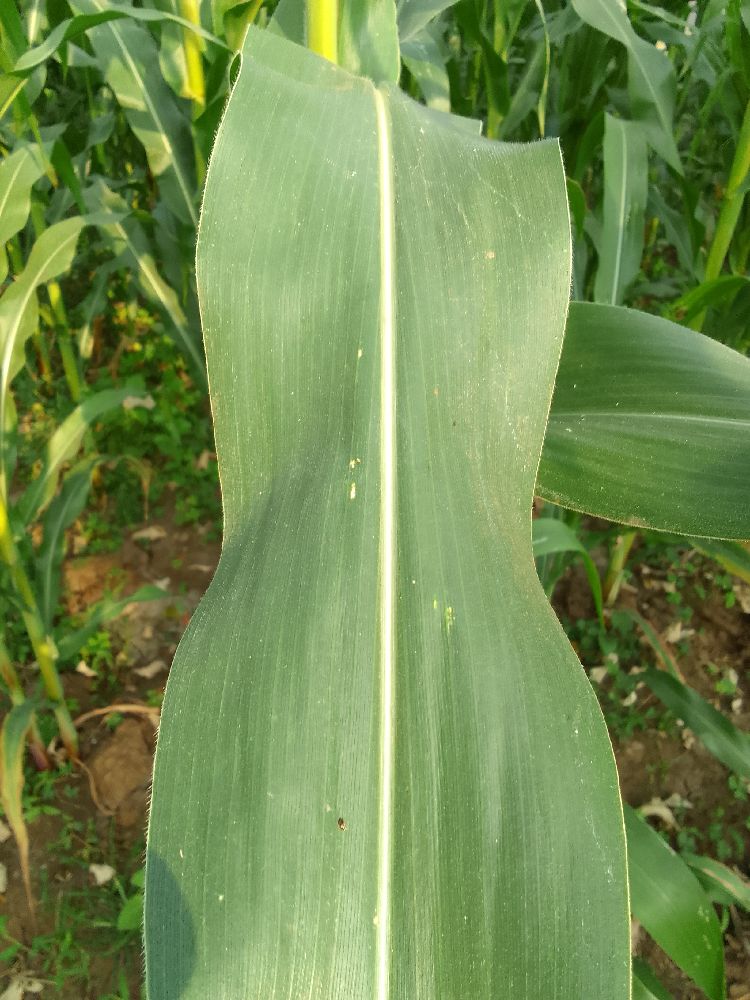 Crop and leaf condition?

maize, healthy
